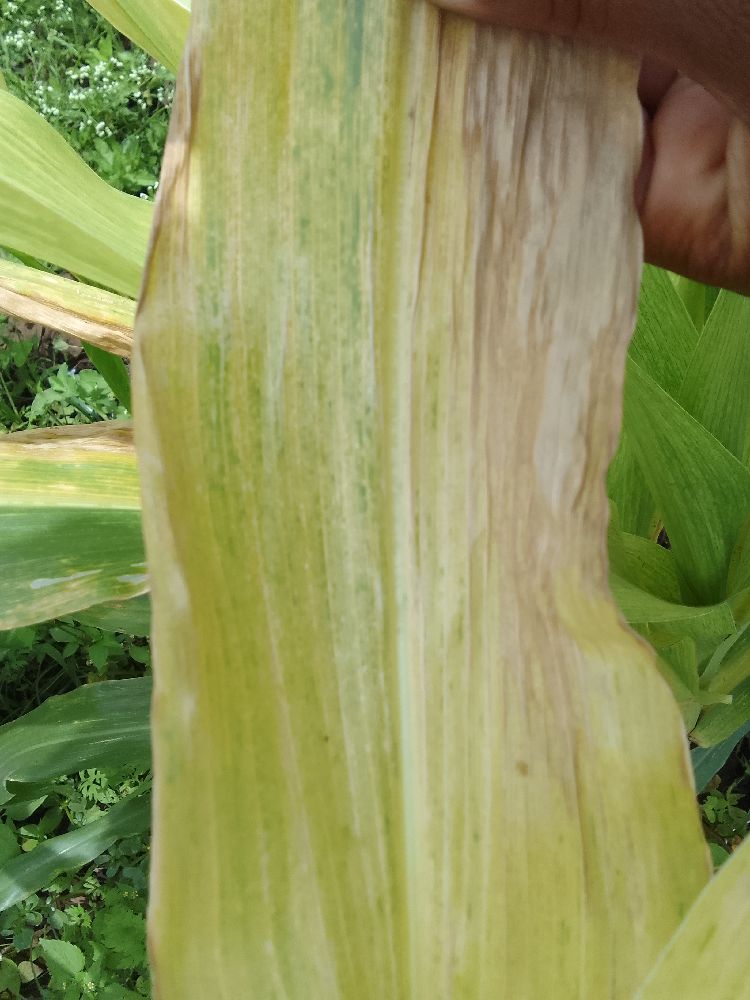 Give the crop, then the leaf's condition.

maize, maize lethal necrosis
